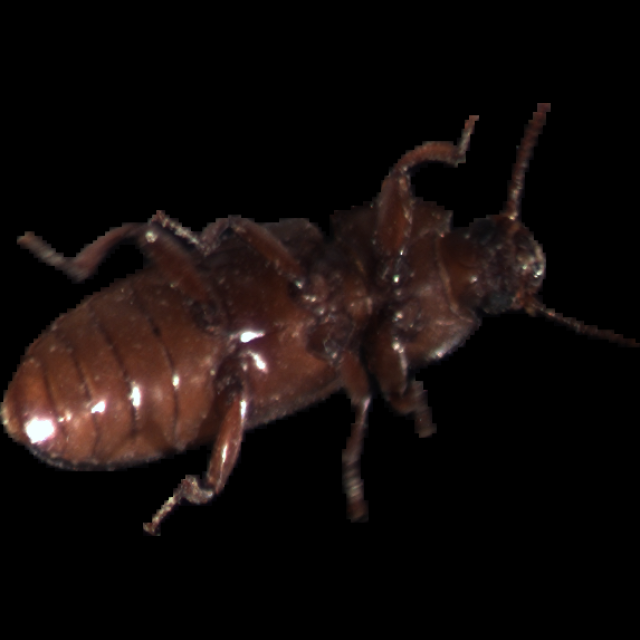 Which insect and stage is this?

mealworm beetle
